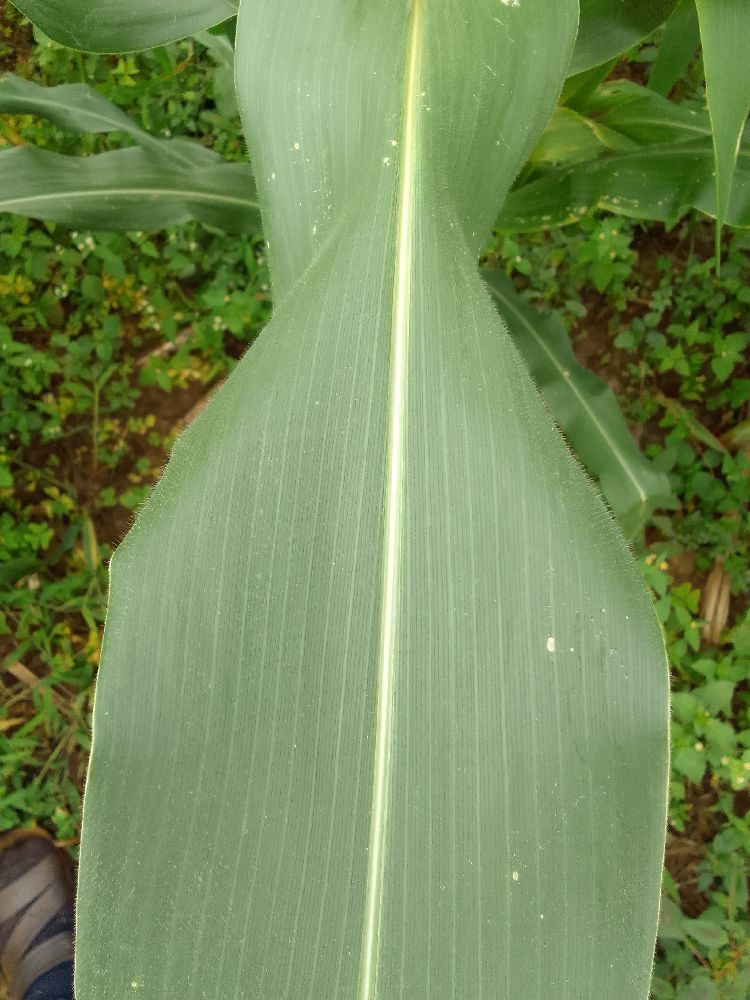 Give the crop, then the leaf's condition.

maize, healthy
